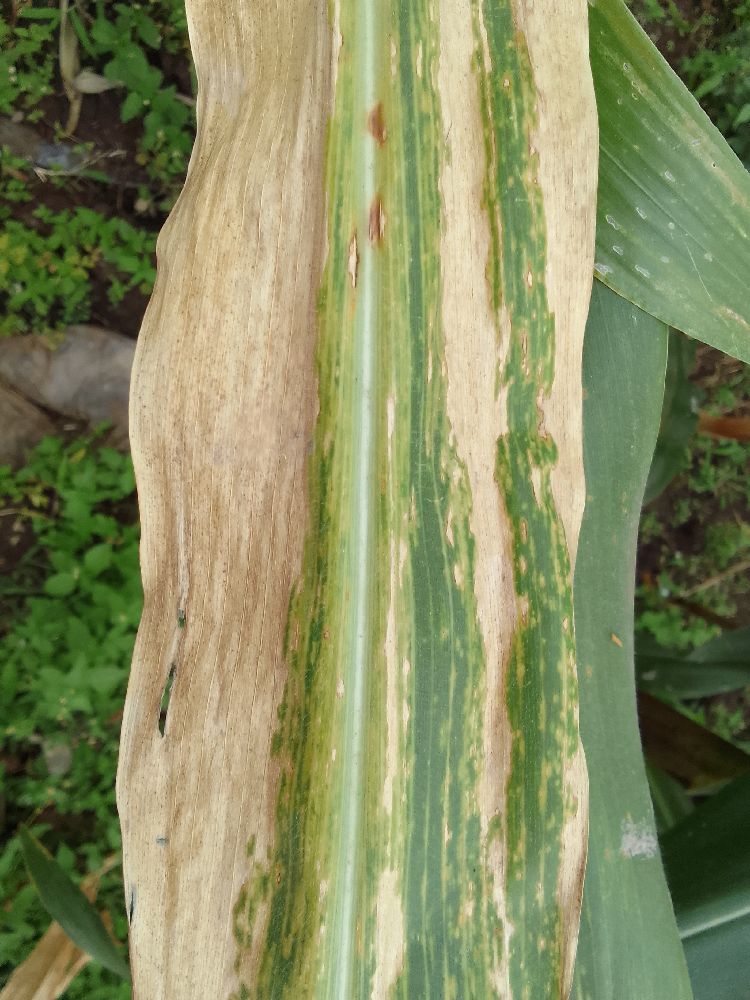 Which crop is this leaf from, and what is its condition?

maize, maize lethal necrosis
